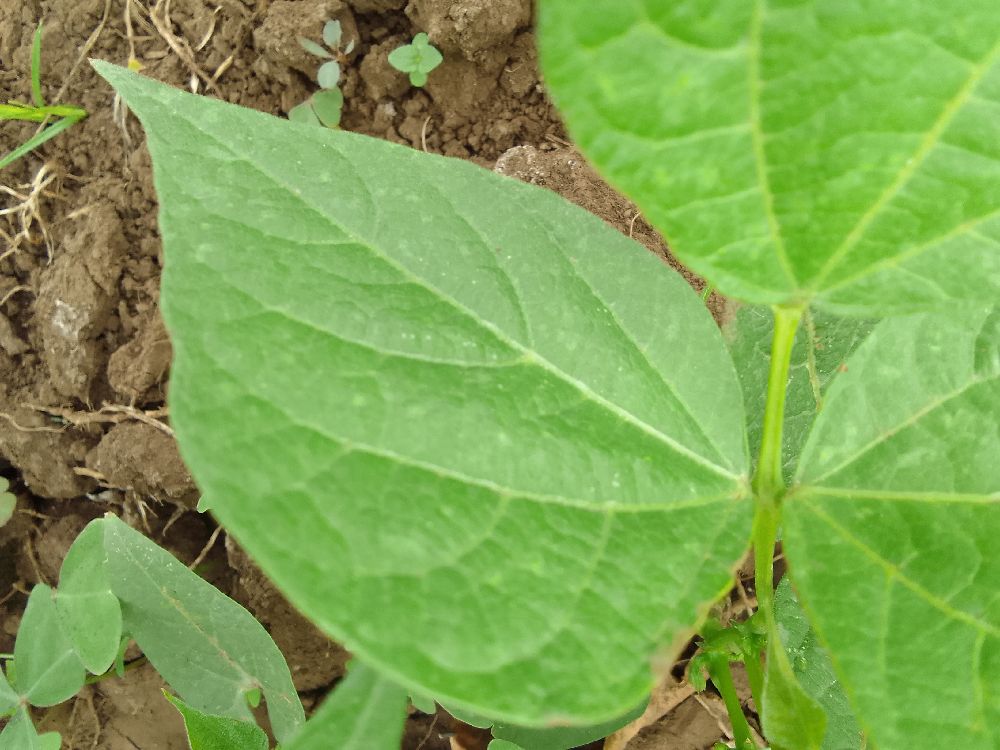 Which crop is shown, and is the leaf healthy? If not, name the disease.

common bean, healthy
